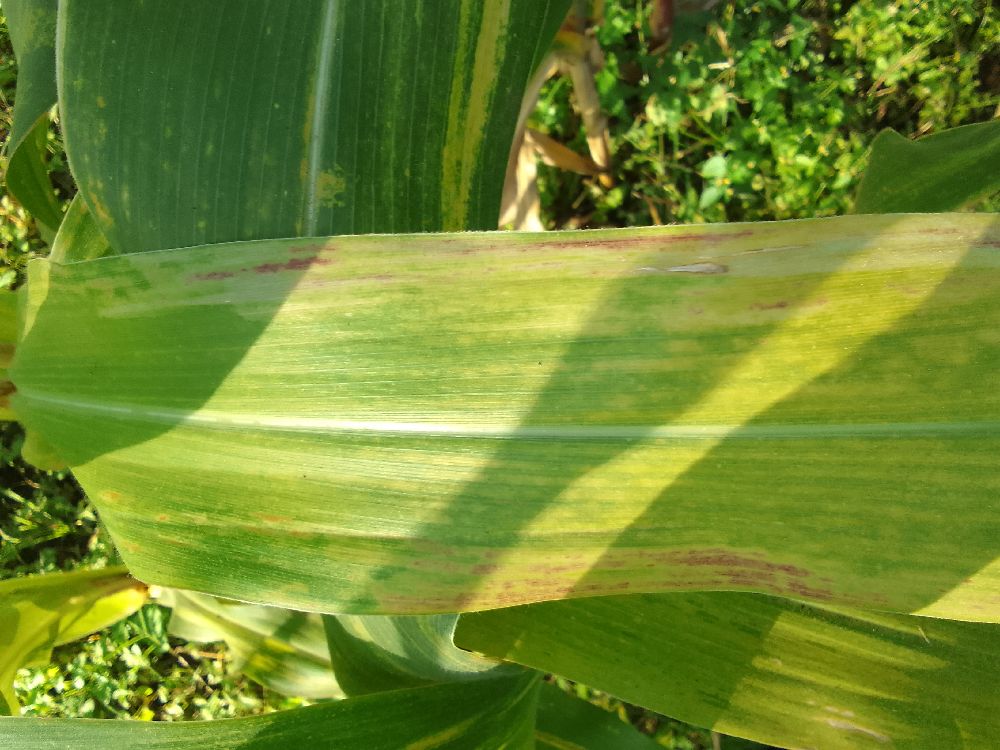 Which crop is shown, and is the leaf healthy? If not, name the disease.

maize, maize lethal necrosis
